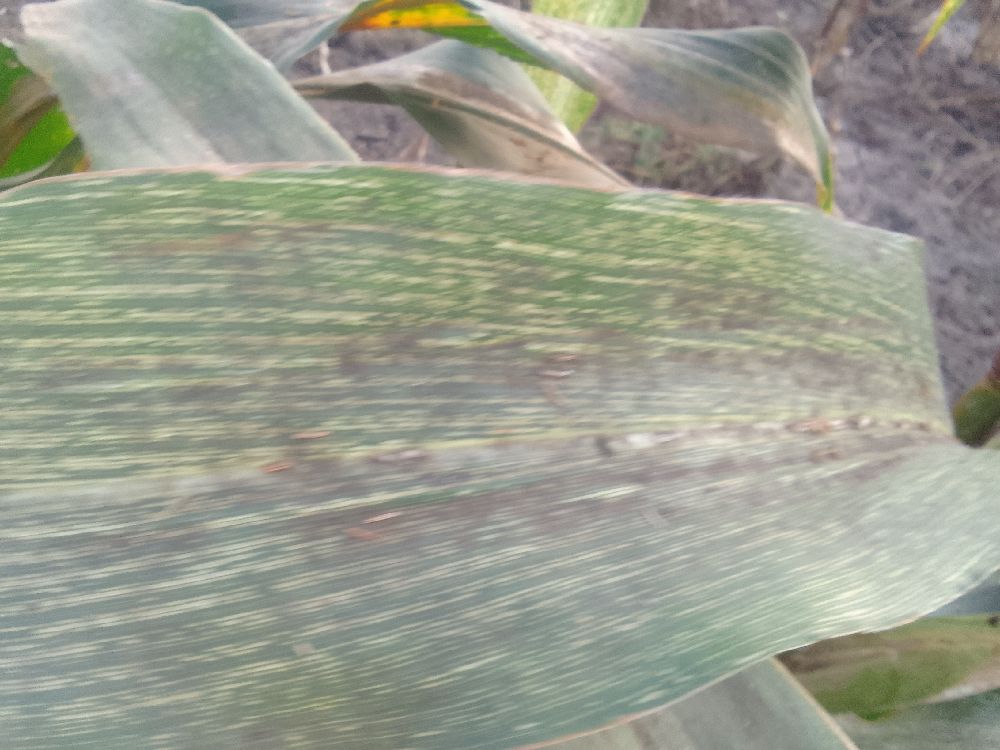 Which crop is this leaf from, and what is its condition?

maize, maize streak virus
